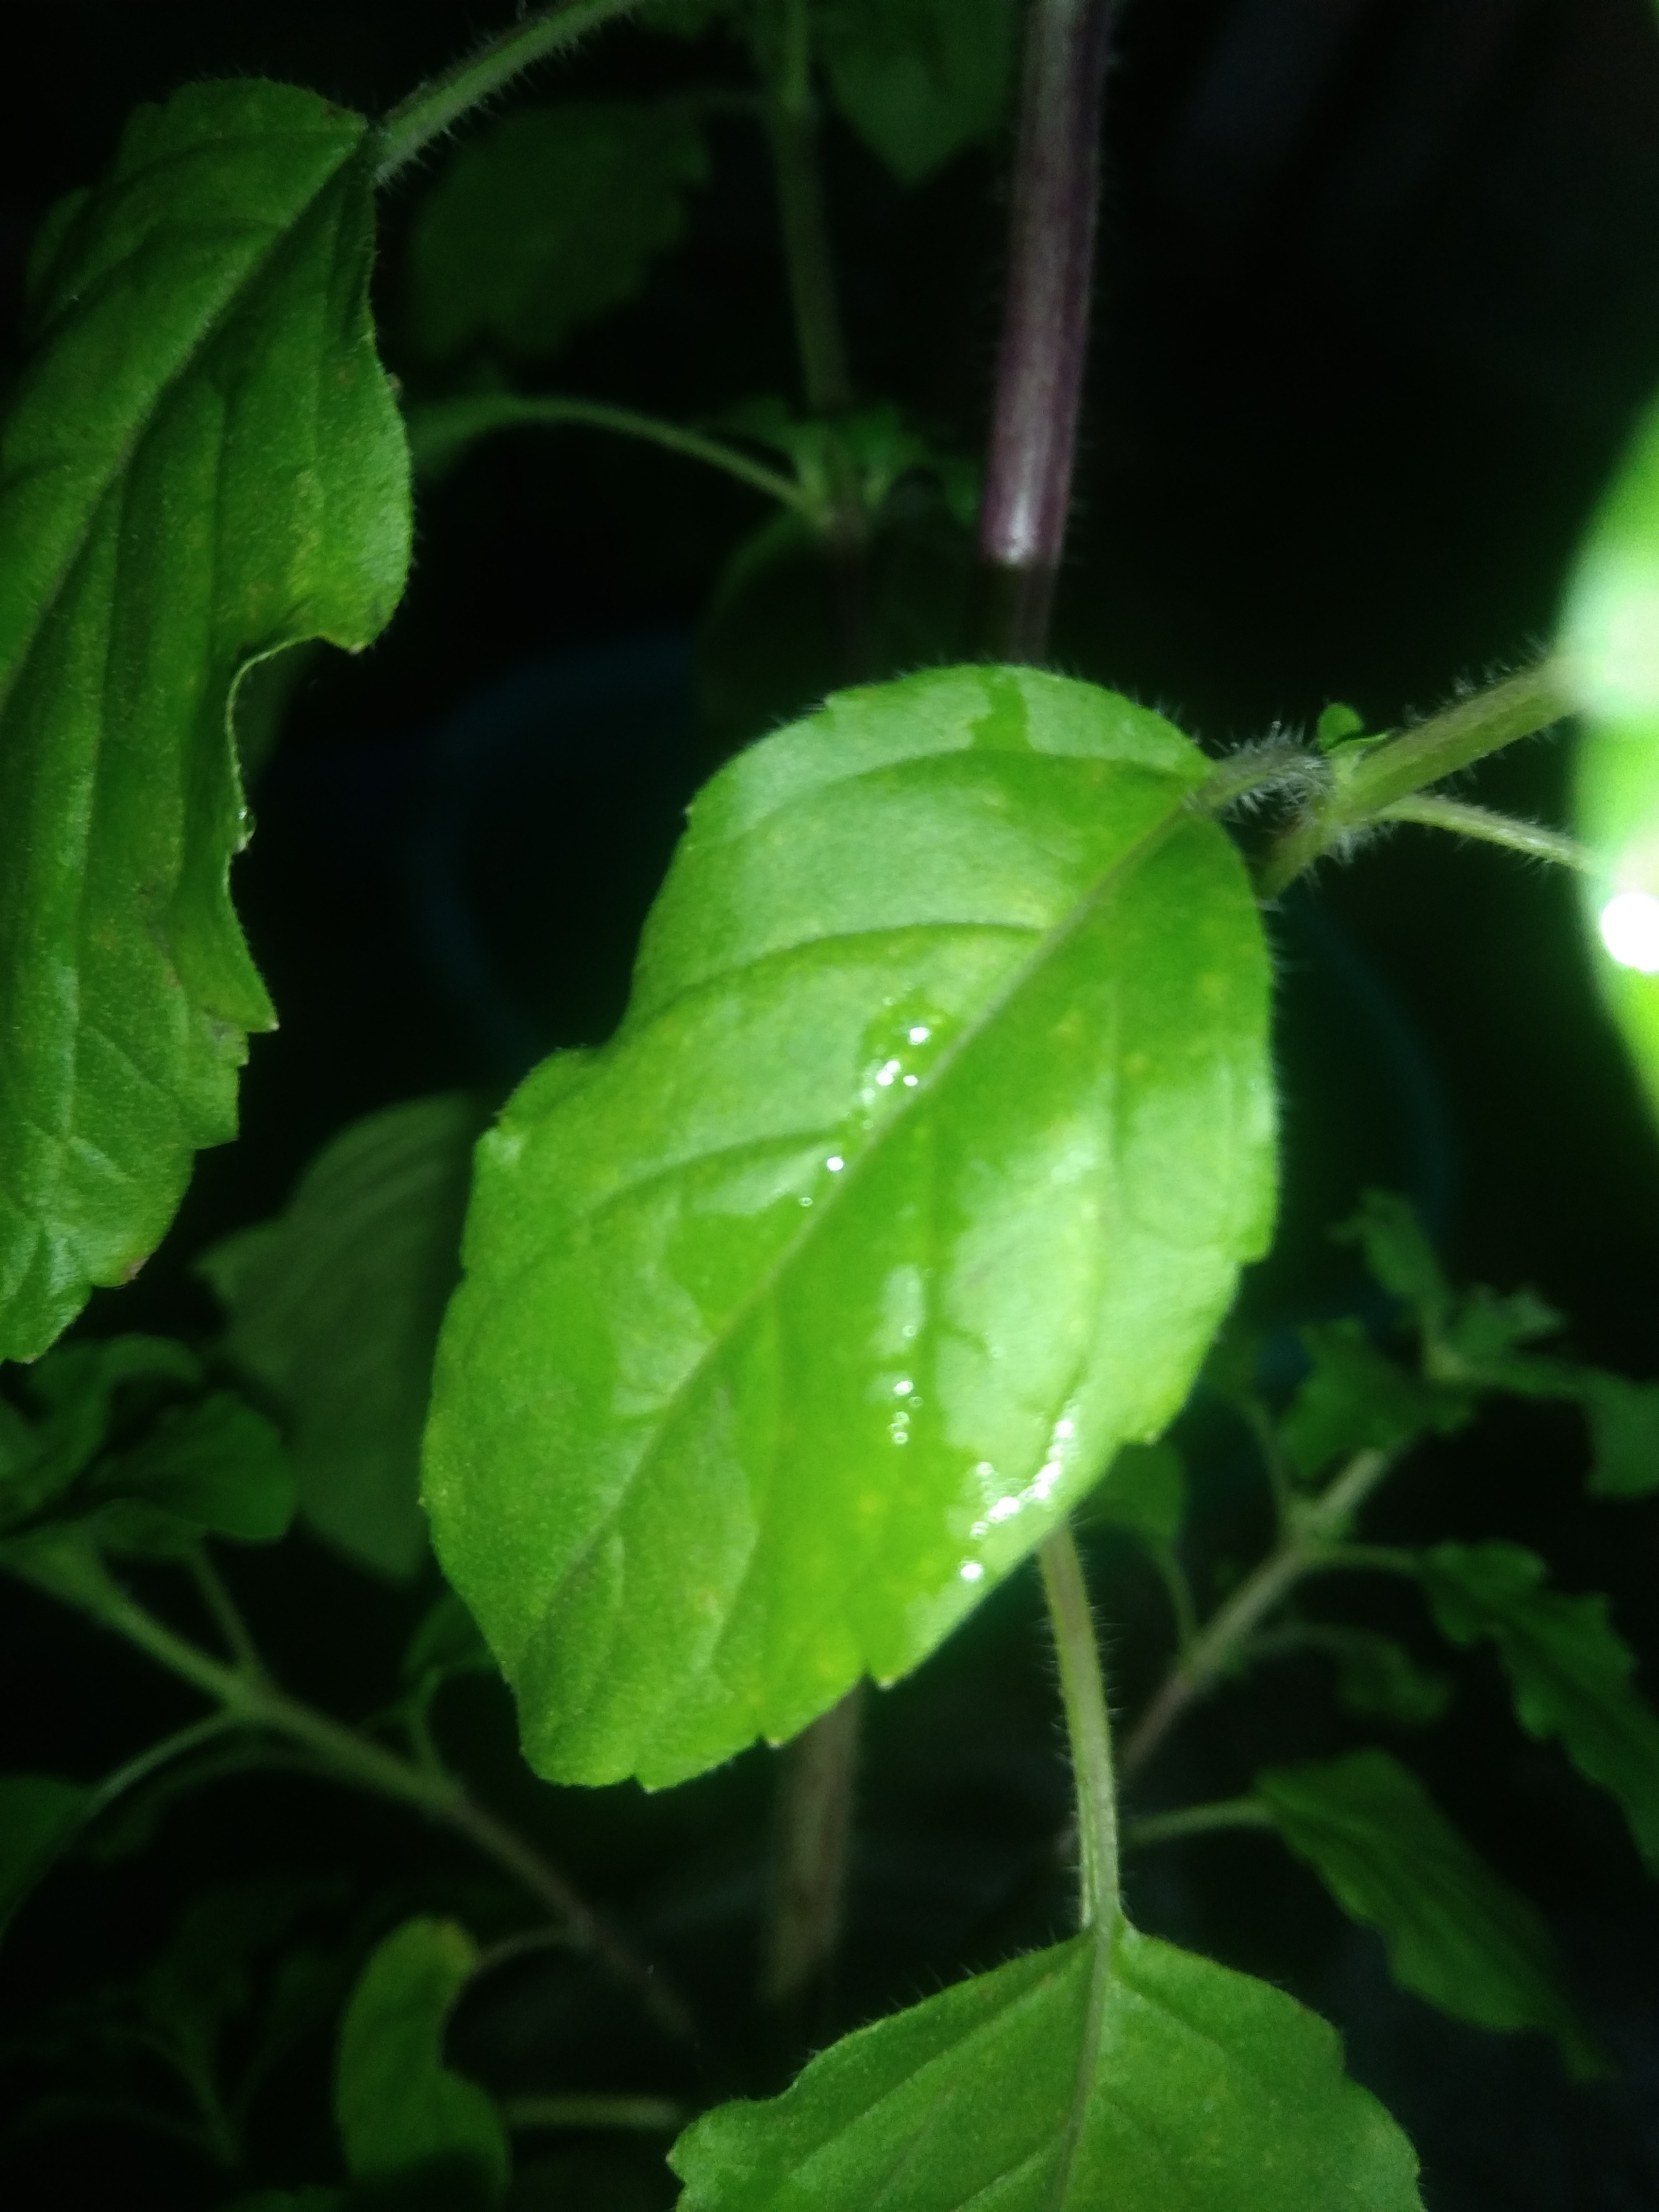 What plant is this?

tulshi
